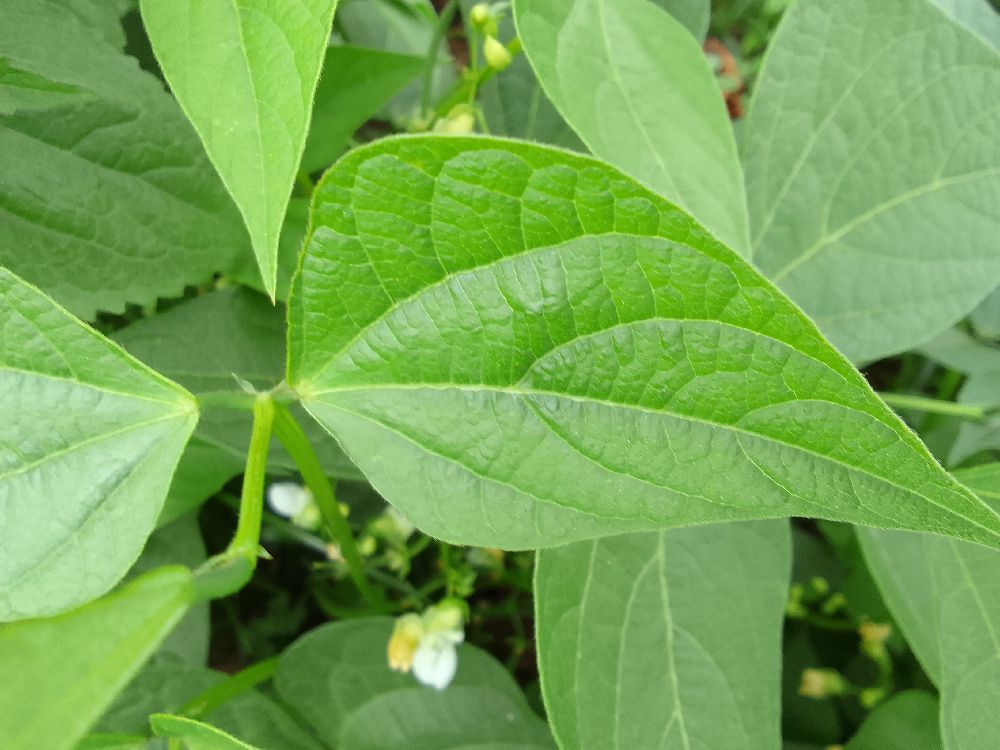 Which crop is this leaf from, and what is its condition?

common bean, healthy
